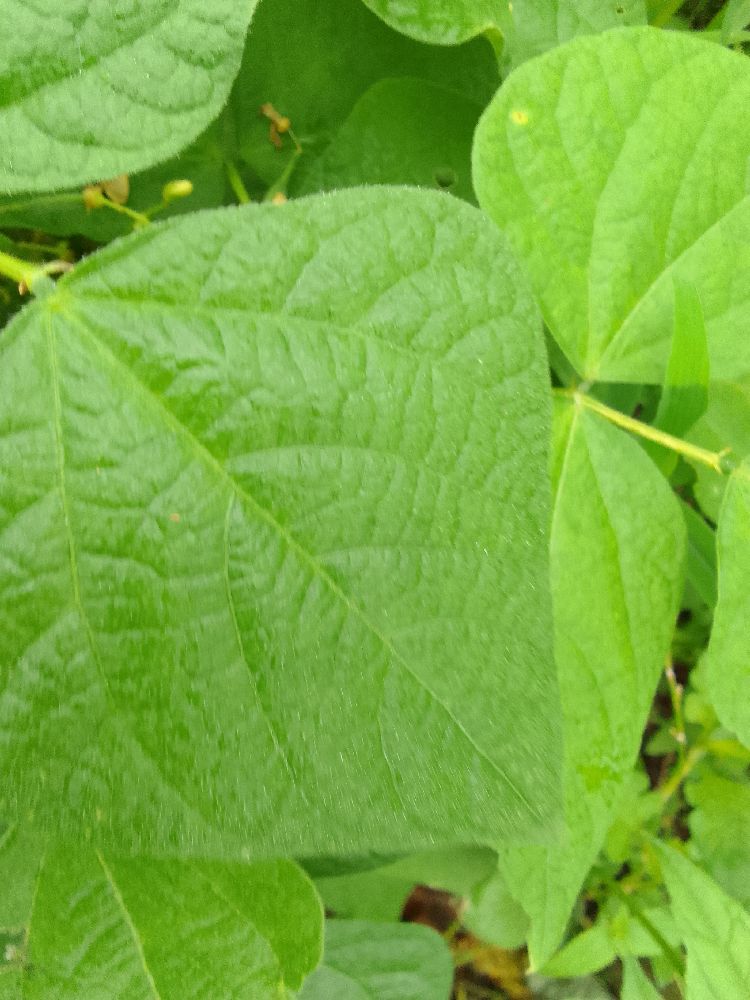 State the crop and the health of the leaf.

common bean, healthy
